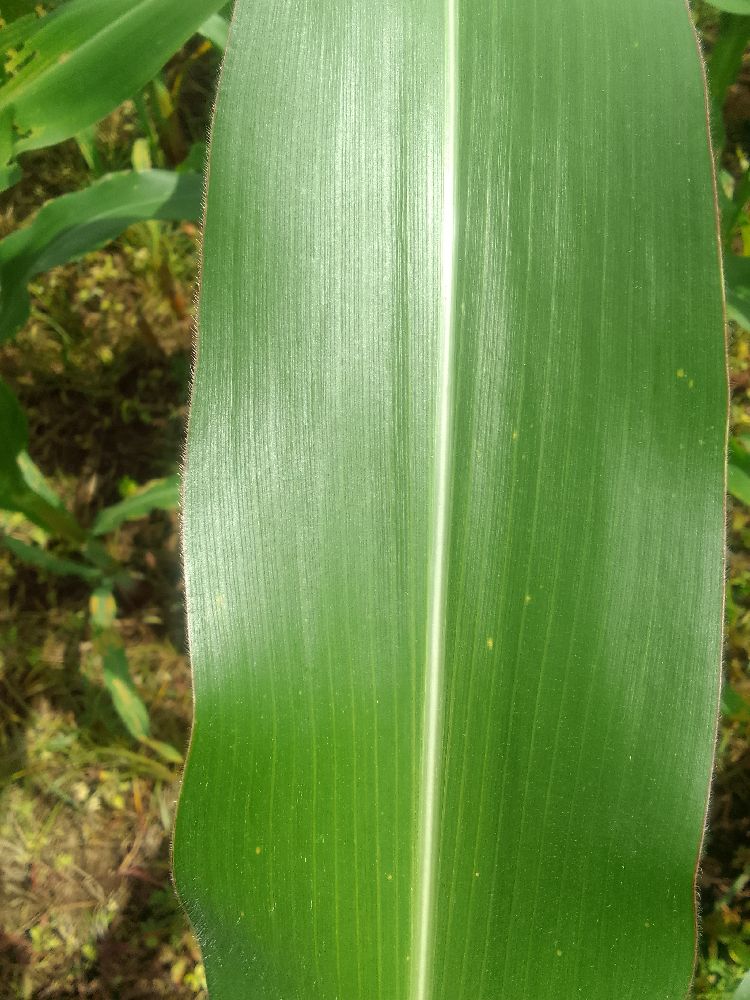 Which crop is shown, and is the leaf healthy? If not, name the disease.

maize, healthy
